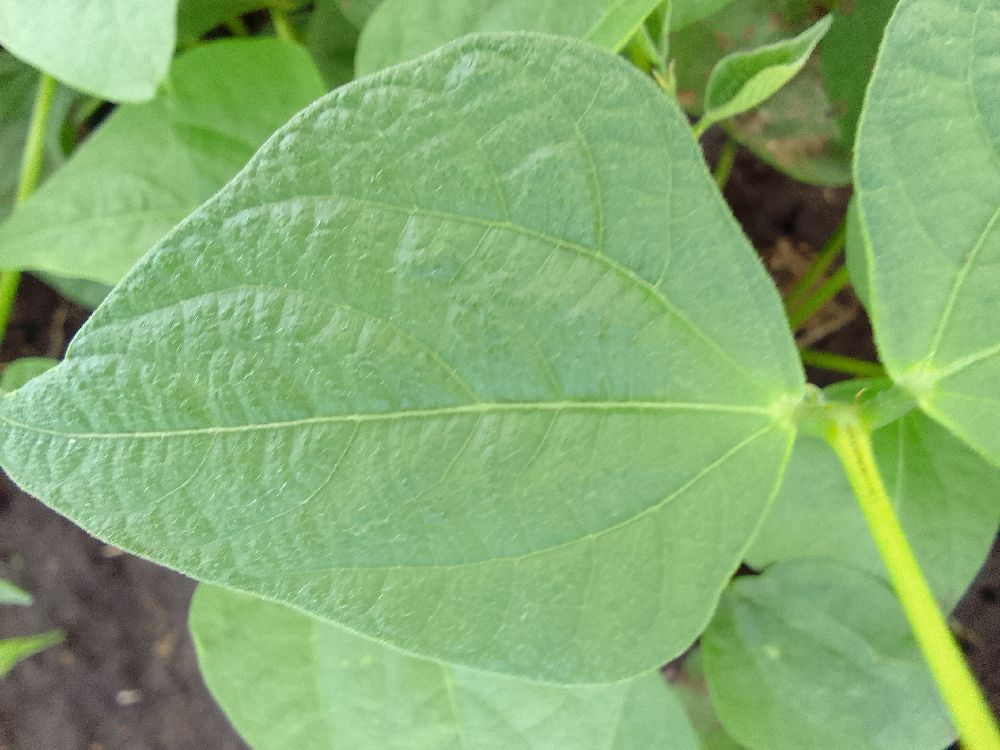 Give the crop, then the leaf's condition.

common bean, healthy
